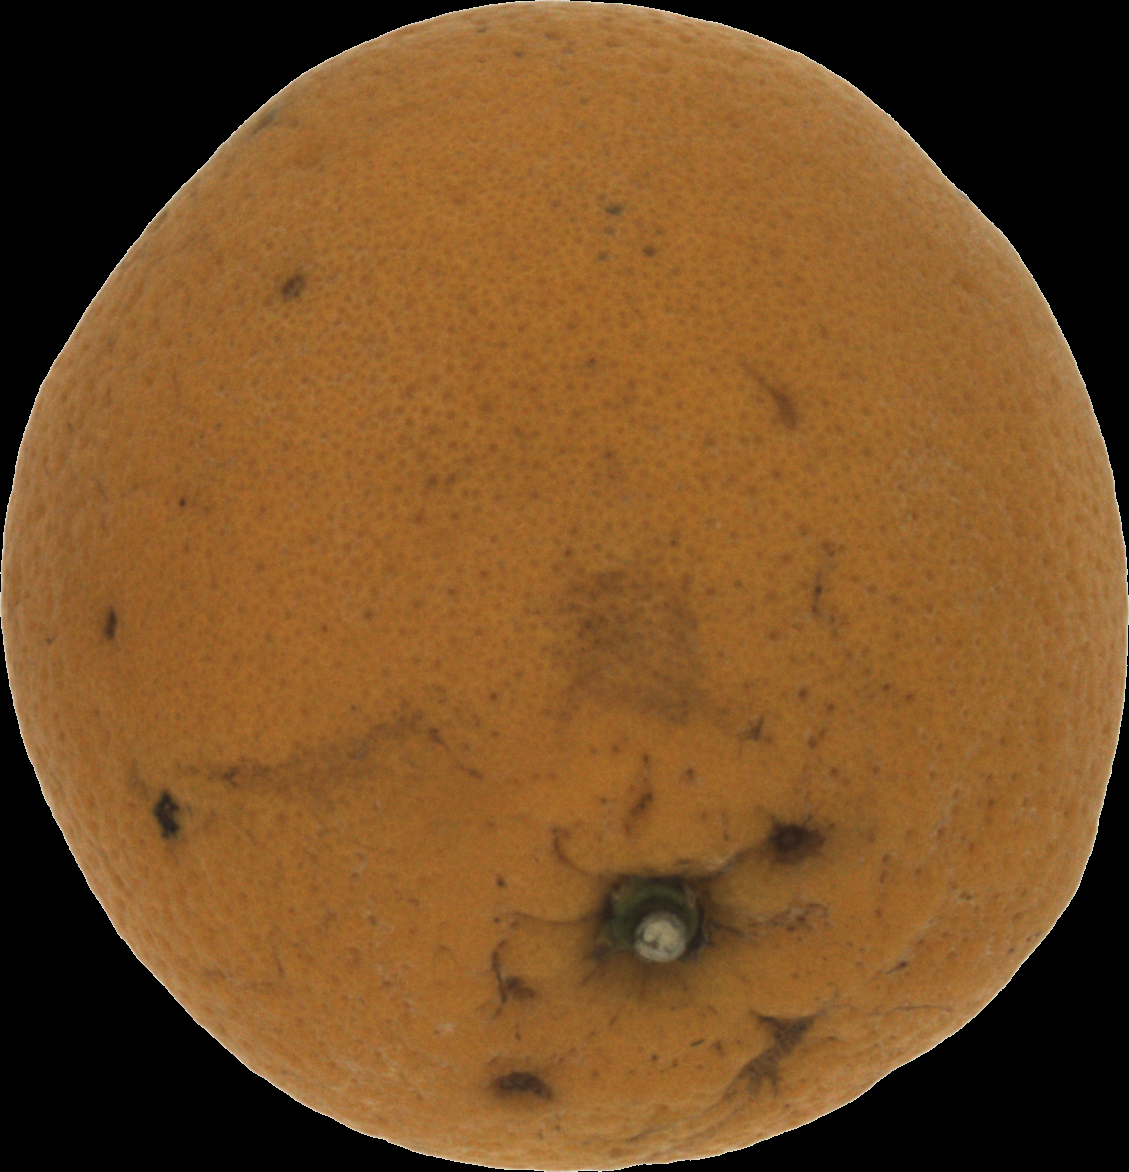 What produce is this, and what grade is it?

orange, bad
